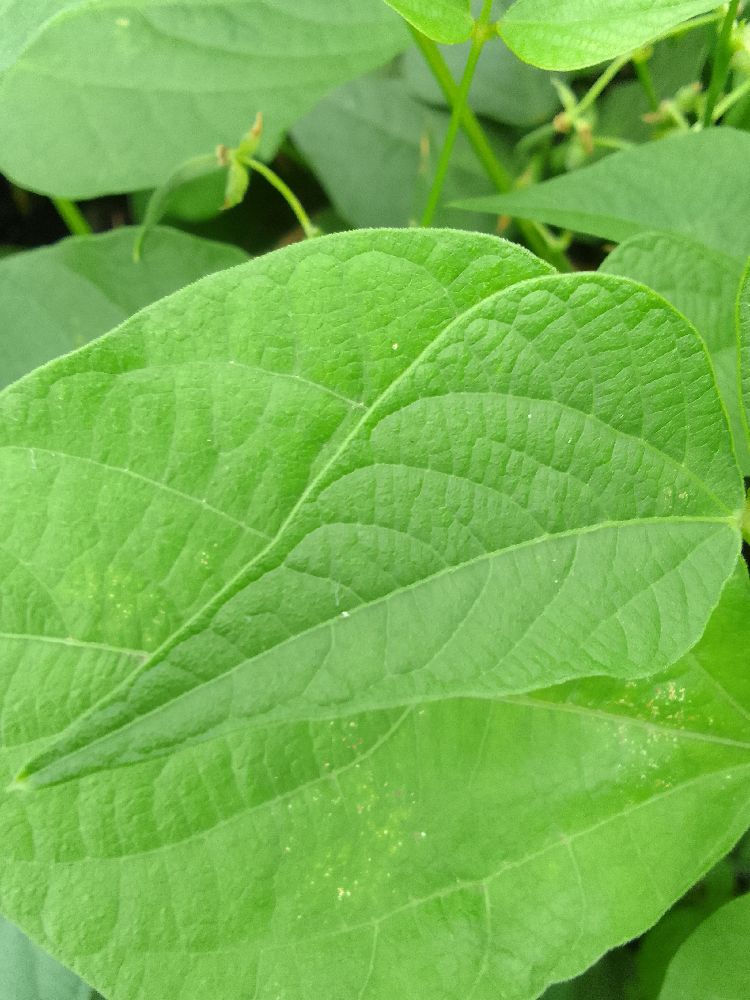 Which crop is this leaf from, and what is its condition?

common bean, healthy
